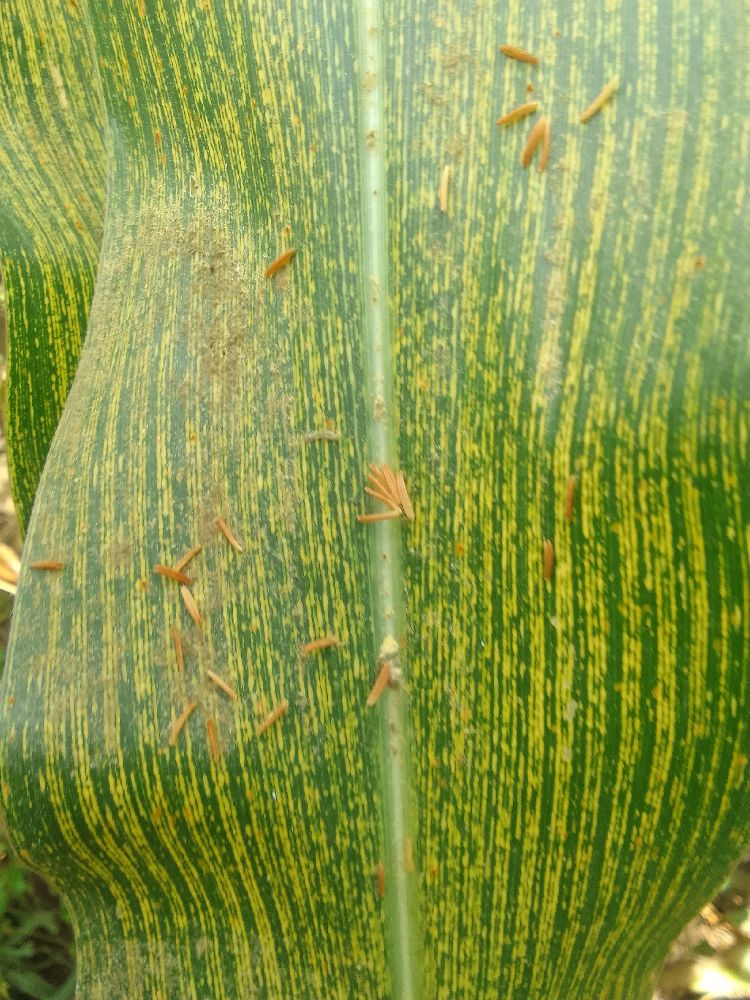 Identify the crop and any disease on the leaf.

maize, maize streak virus
